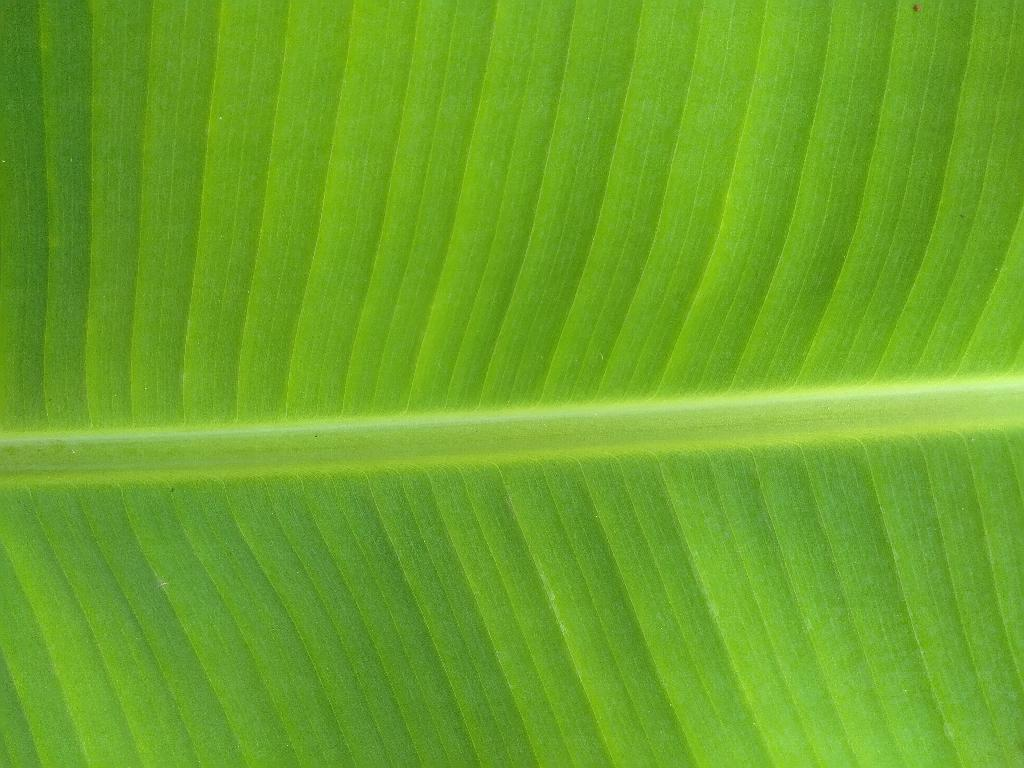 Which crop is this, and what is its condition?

banana, healthy
